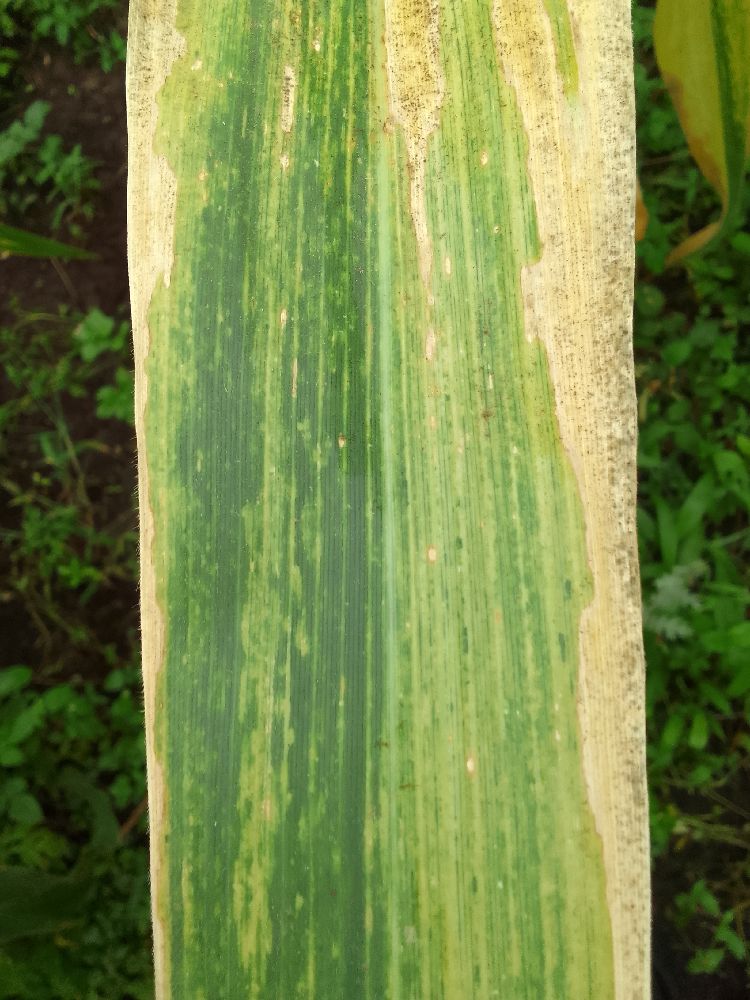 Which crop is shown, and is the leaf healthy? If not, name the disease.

maize, maize lethal necrosis
